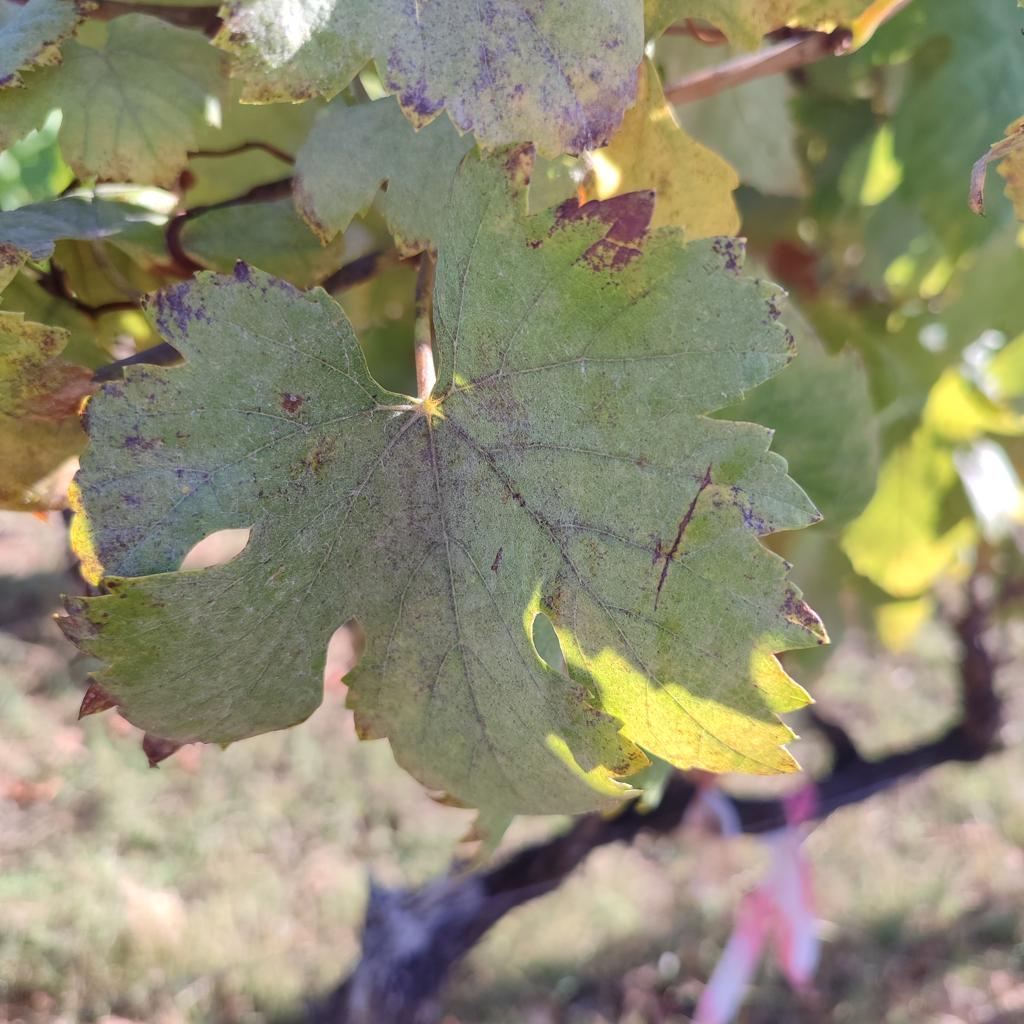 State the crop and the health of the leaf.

grapevine, powdery mildew
